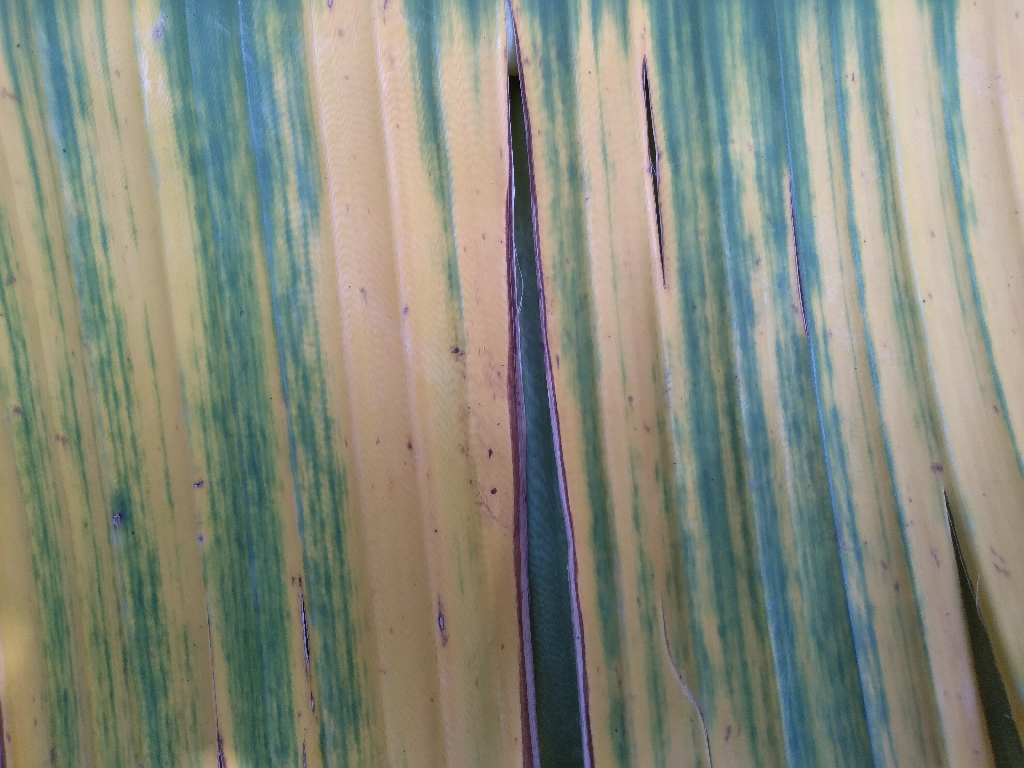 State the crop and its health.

banana, fusarium wilt race 1
